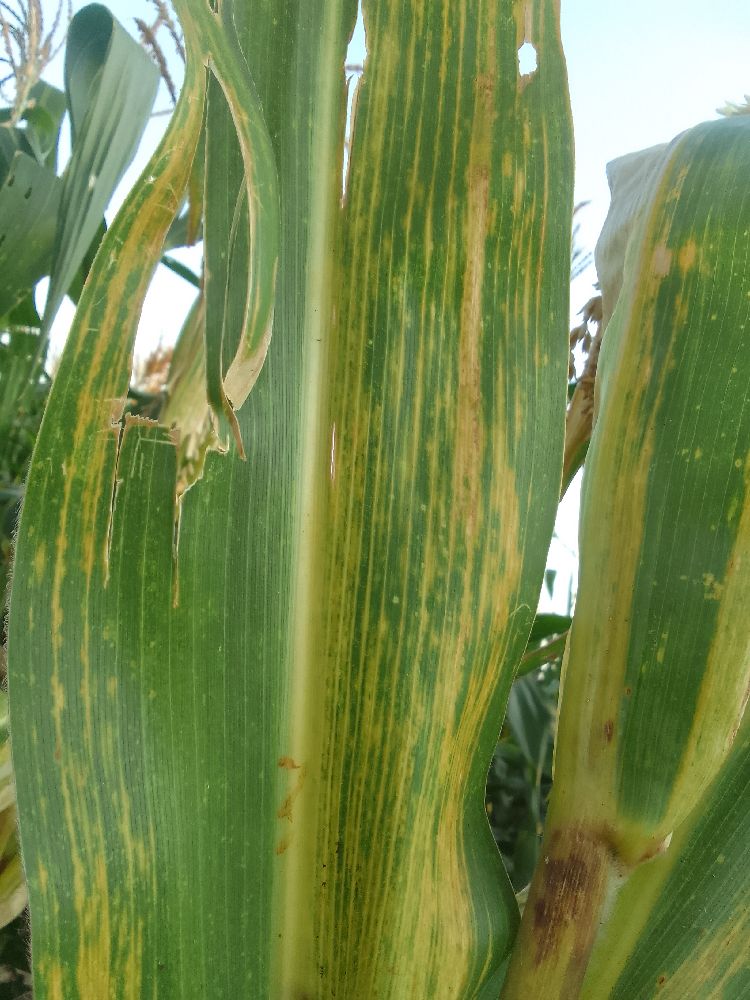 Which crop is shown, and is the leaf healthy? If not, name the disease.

maize, maize lethal necrosis
